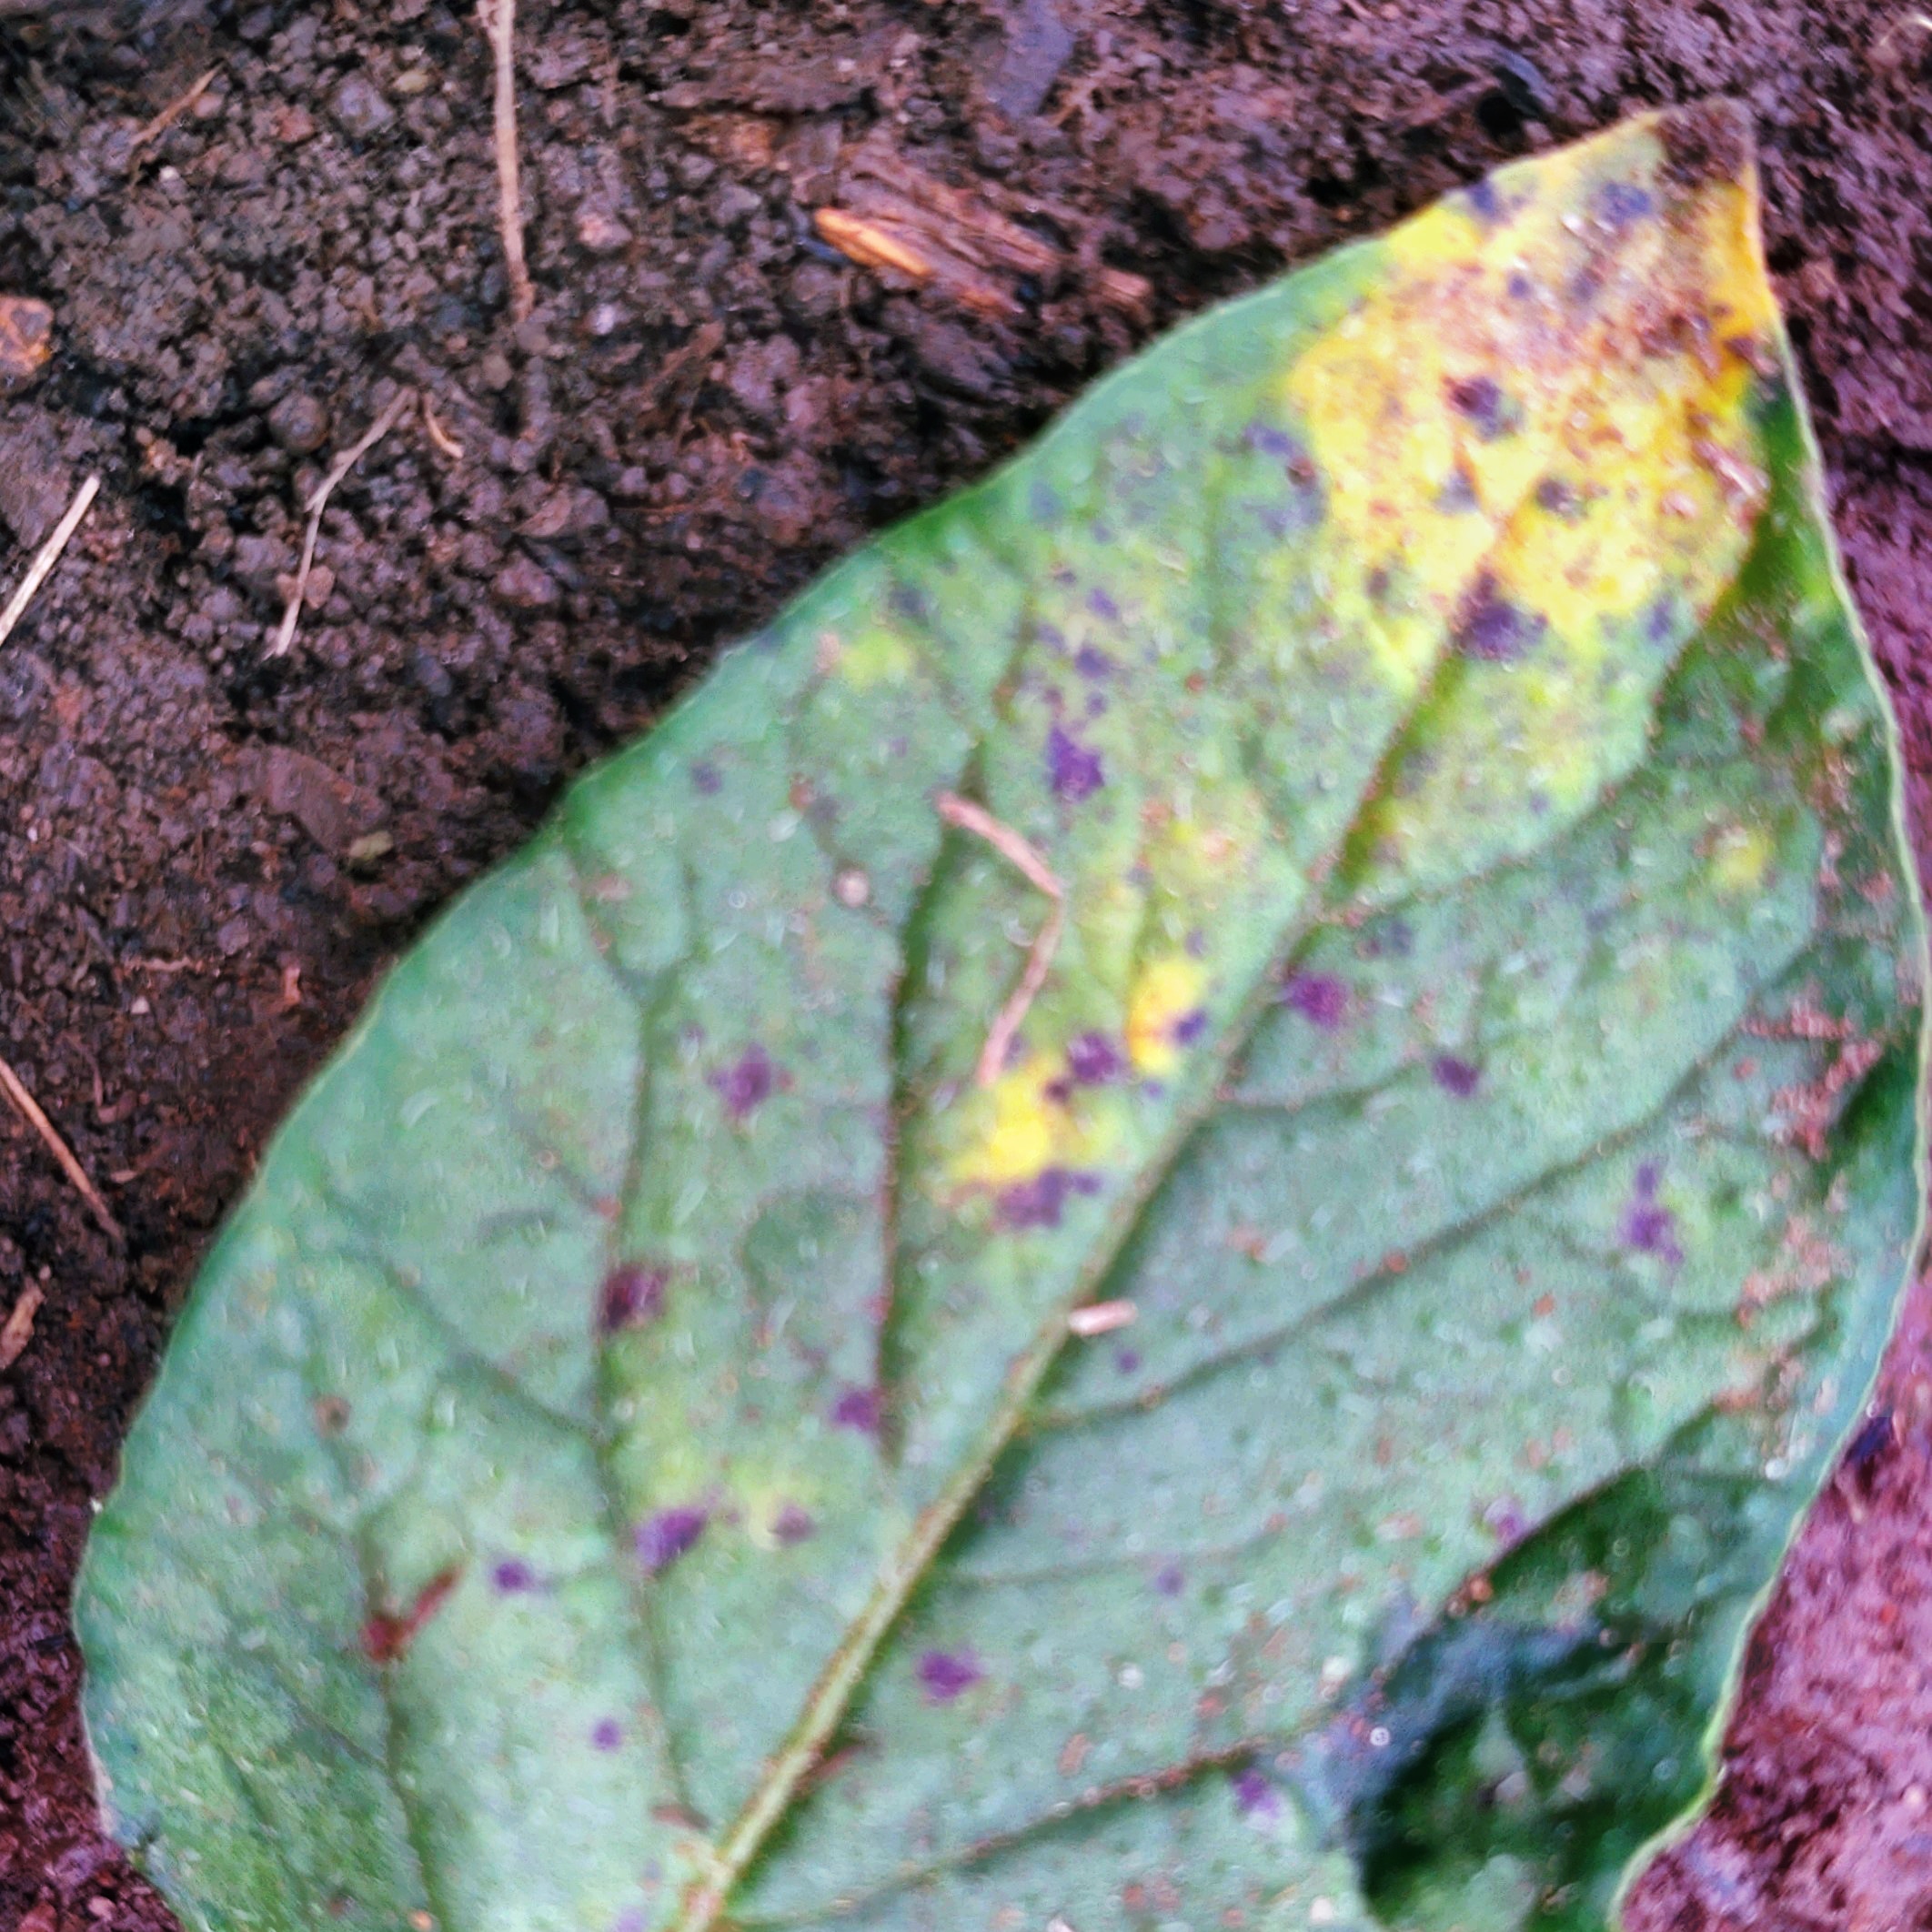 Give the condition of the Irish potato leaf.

late blight
